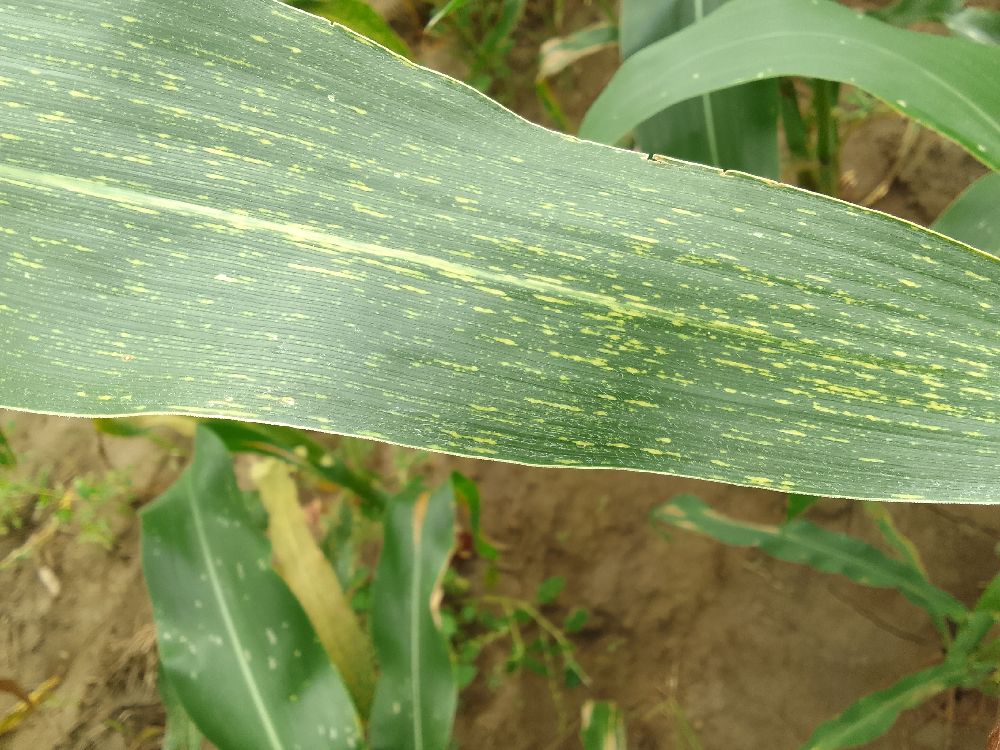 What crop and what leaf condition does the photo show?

maize, maize streak virus
